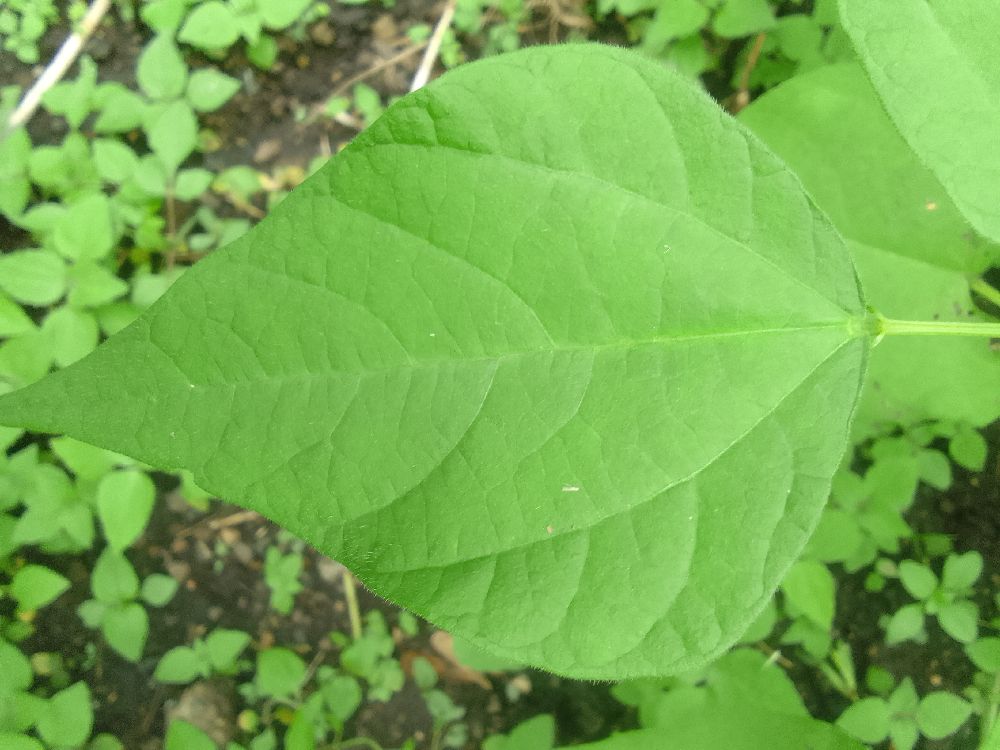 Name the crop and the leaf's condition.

common bean, healthy
